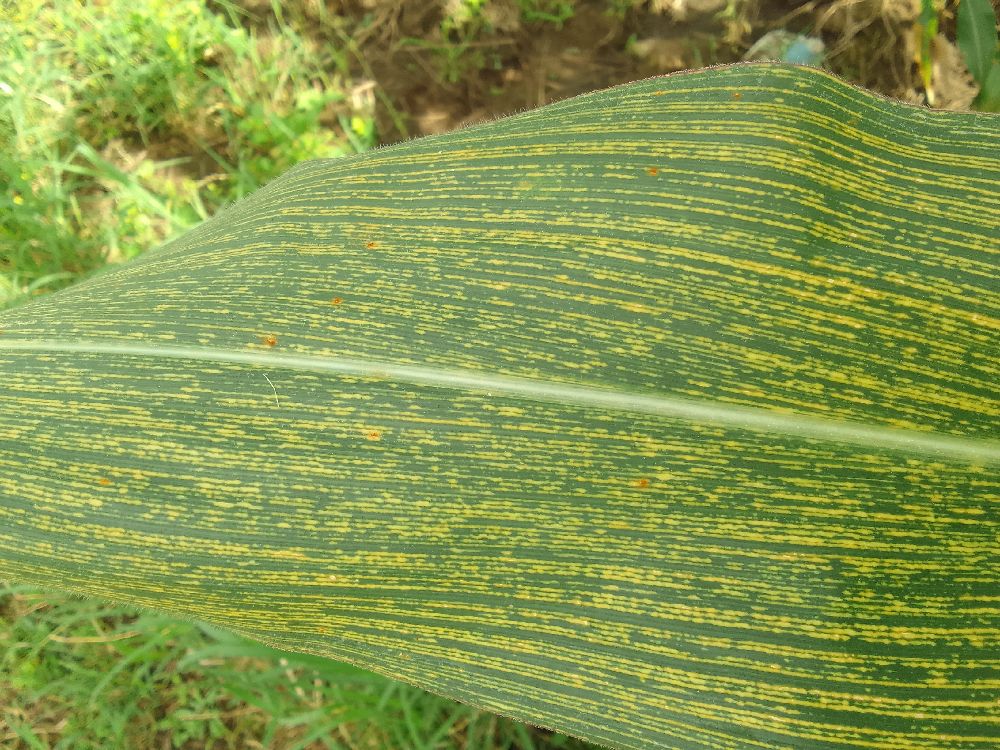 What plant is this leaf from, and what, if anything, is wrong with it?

maize, maize streak virus
